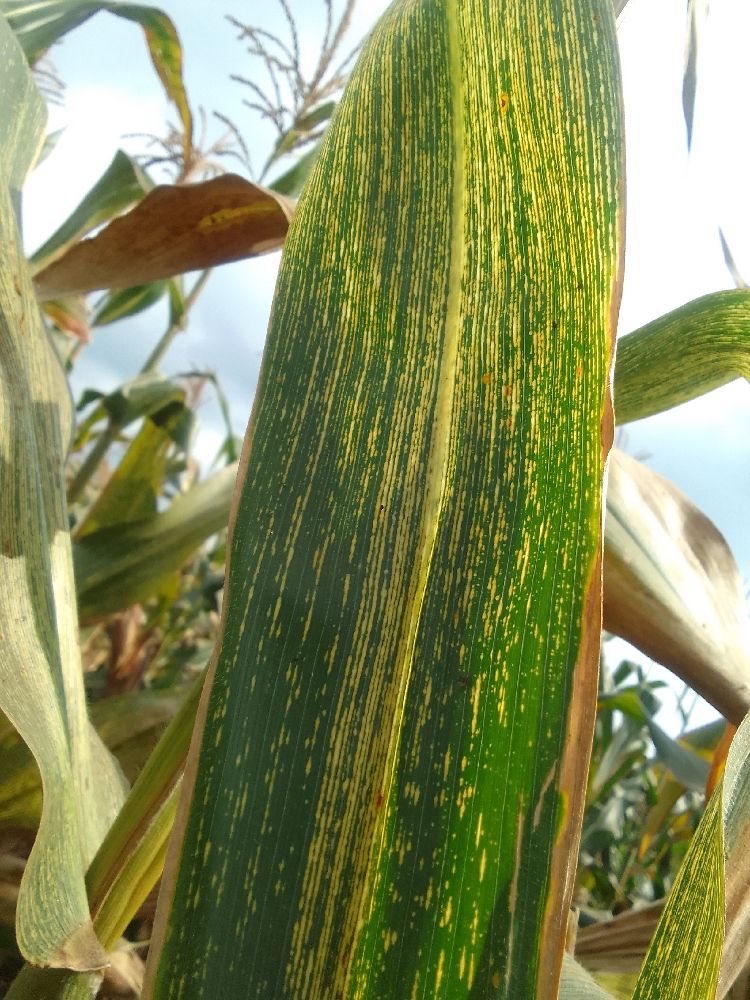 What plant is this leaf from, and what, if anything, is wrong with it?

maize, maize streak virus
